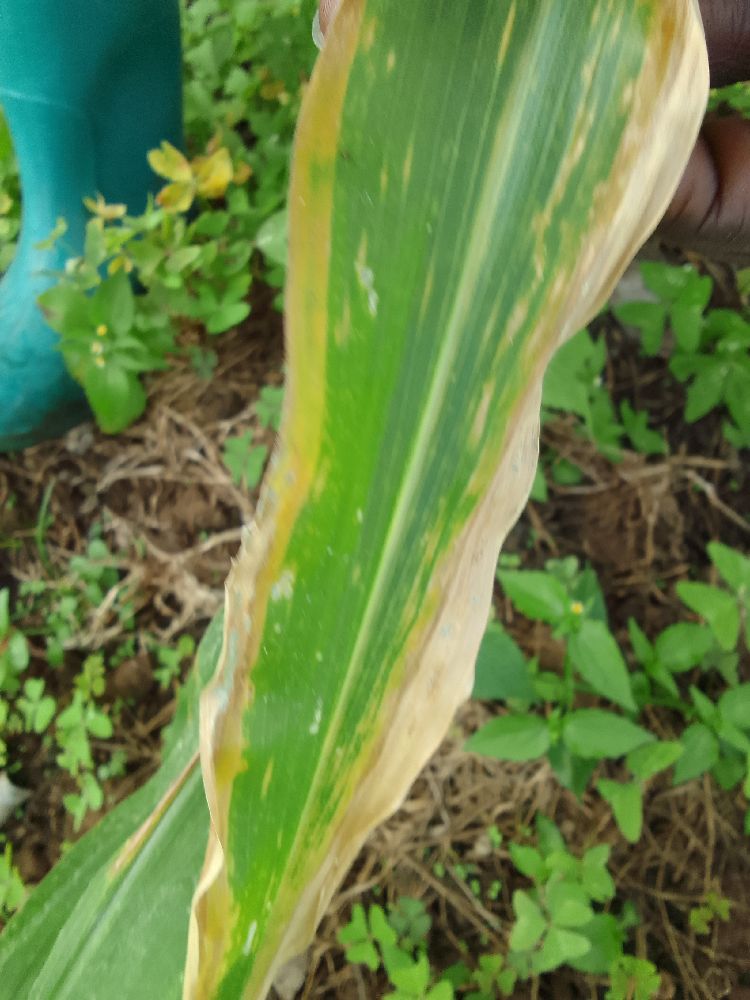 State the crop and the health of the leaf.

maize, maize lethal necrosis
